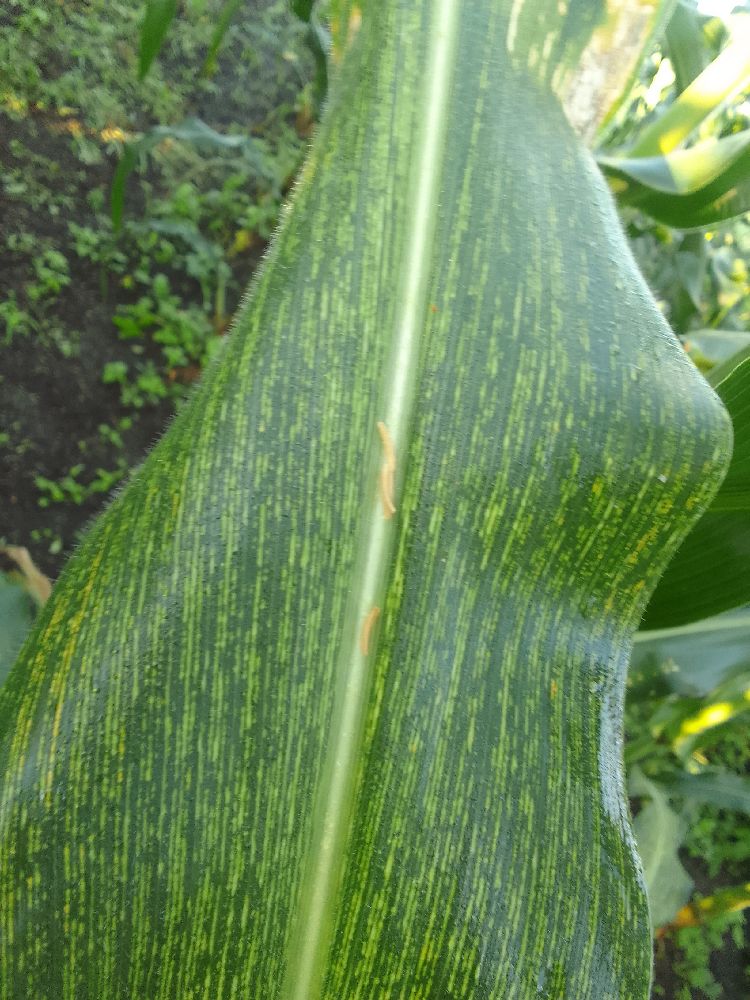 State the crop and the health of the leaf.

maize, maize streak virus
